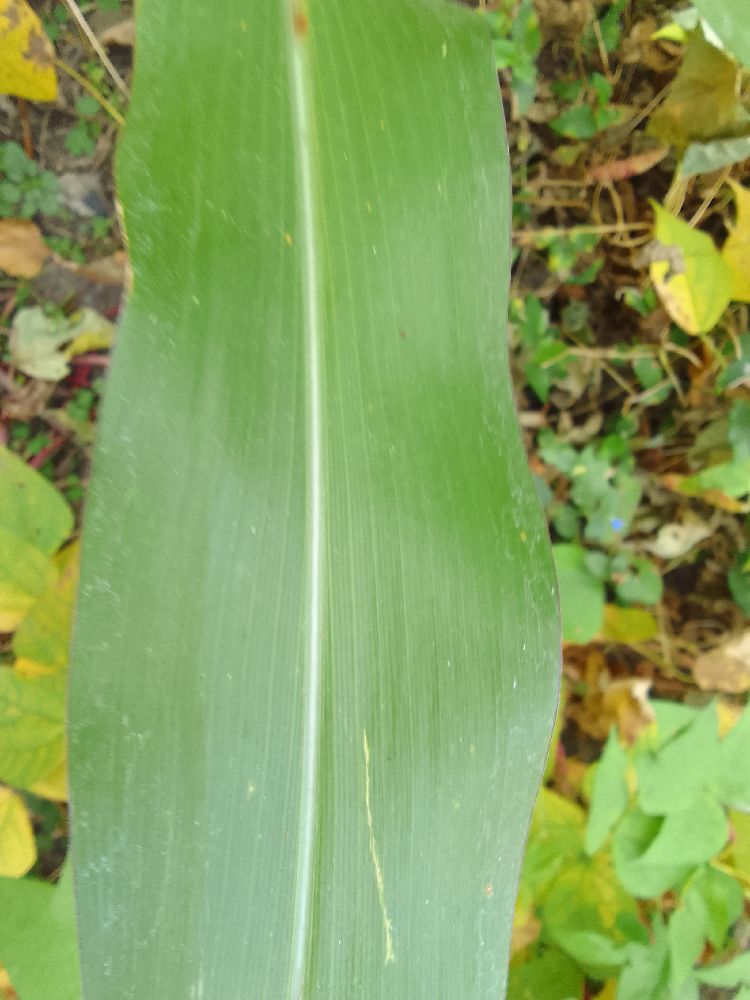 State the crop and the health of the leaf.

maize, healthy
